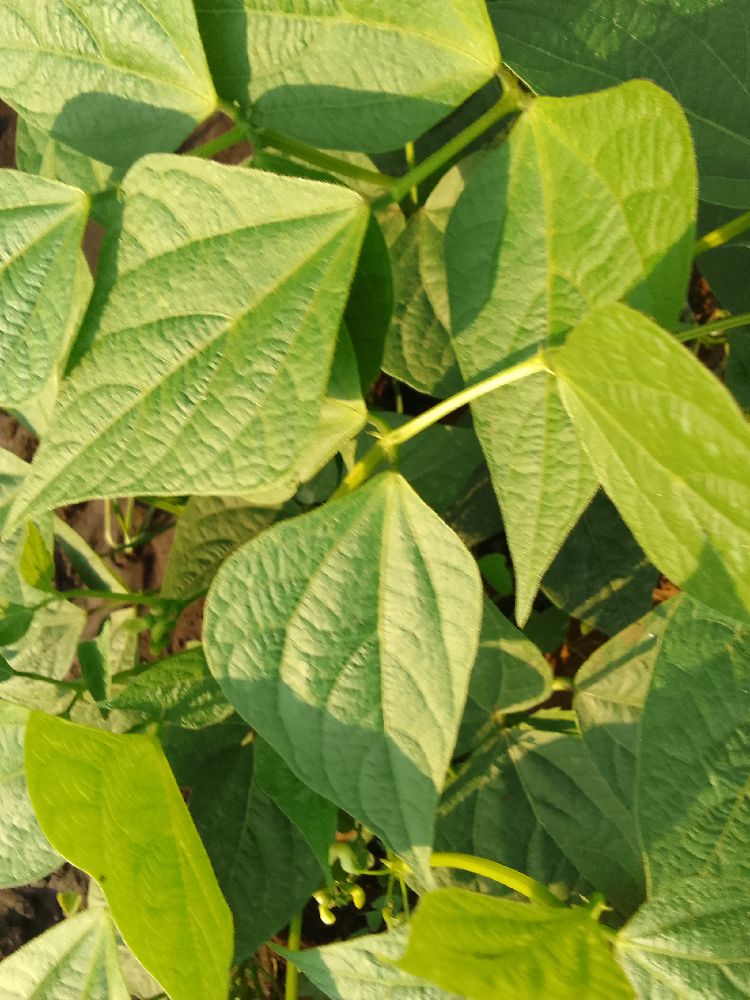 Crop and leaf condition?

common bean, healthy
